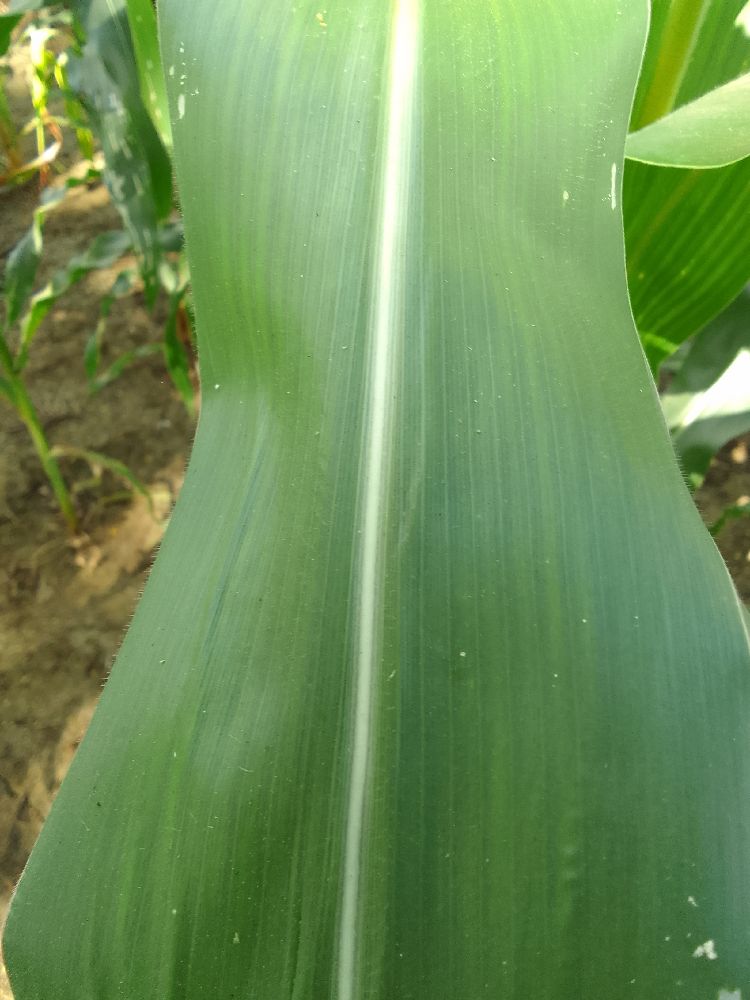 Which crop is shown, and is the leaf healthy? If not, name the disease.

maize, healthy
